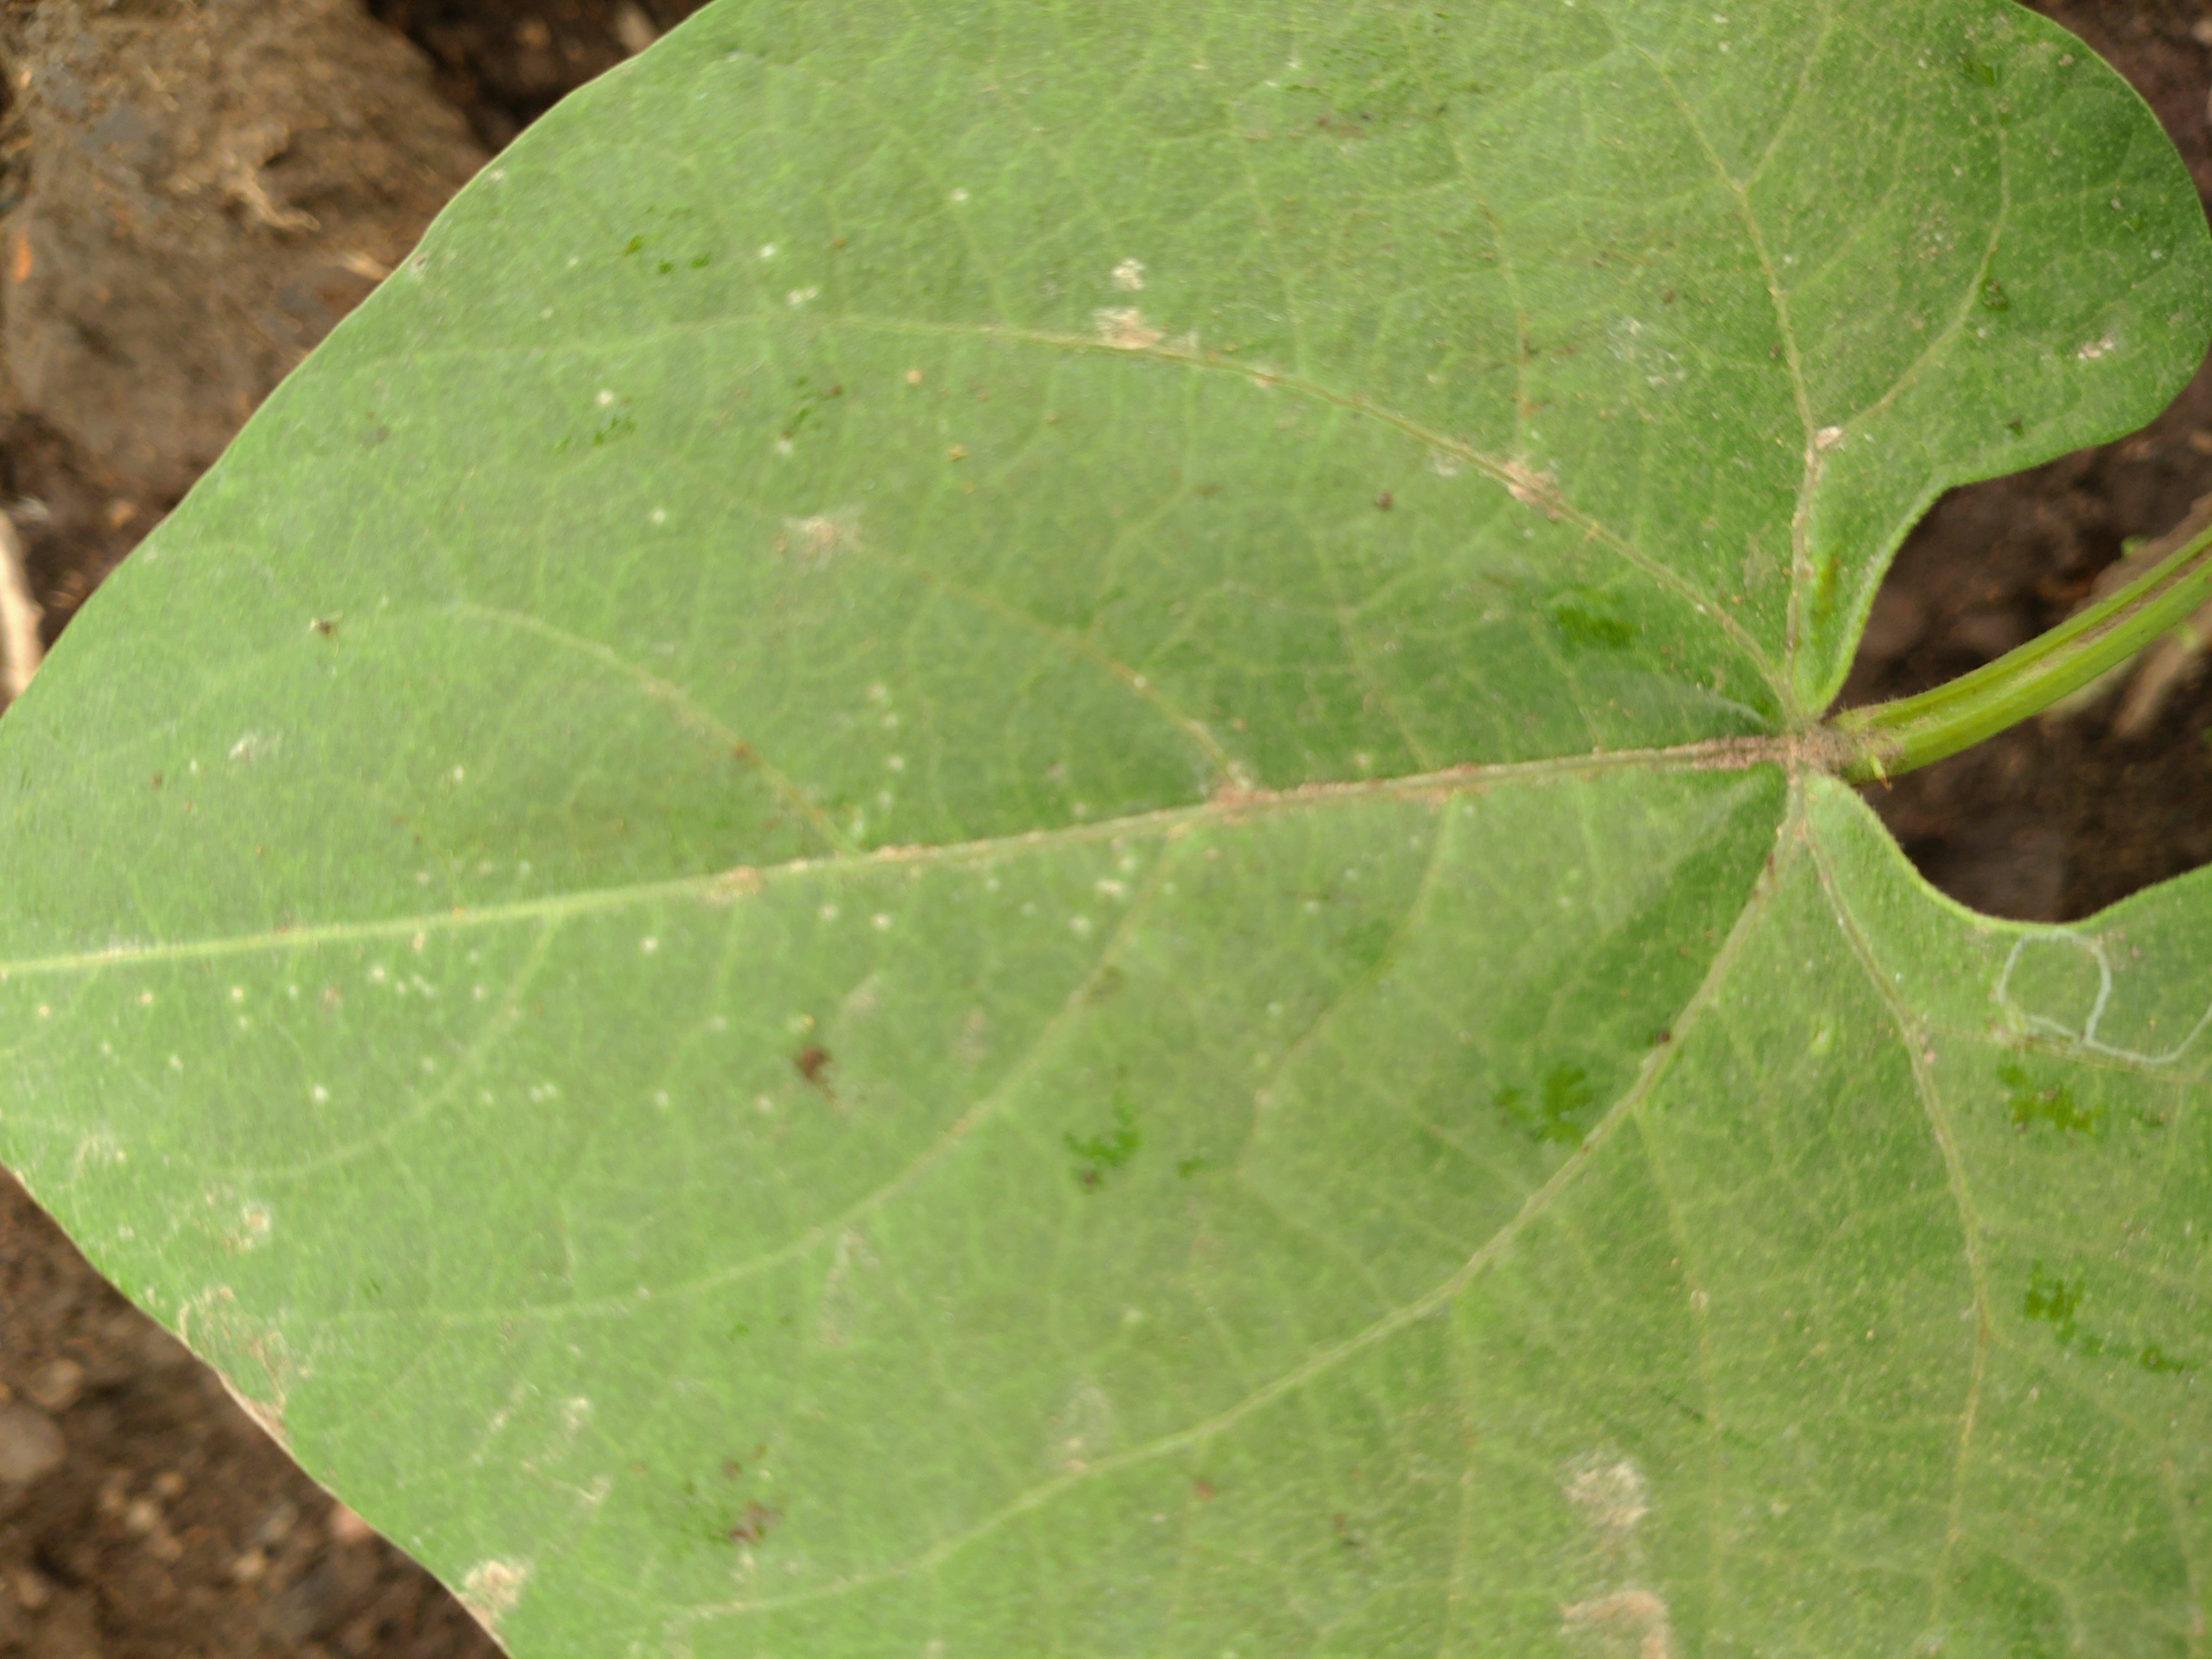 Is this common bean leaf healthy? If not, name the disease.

healthy
